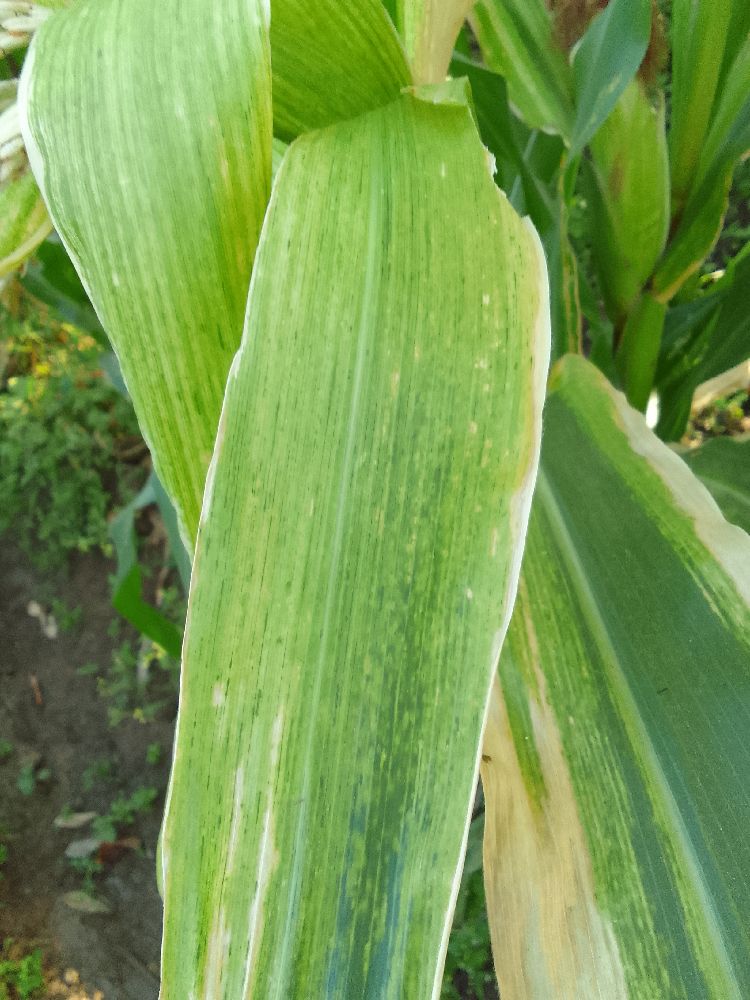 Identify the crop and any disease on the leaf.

maize, maize lethal necrosis
